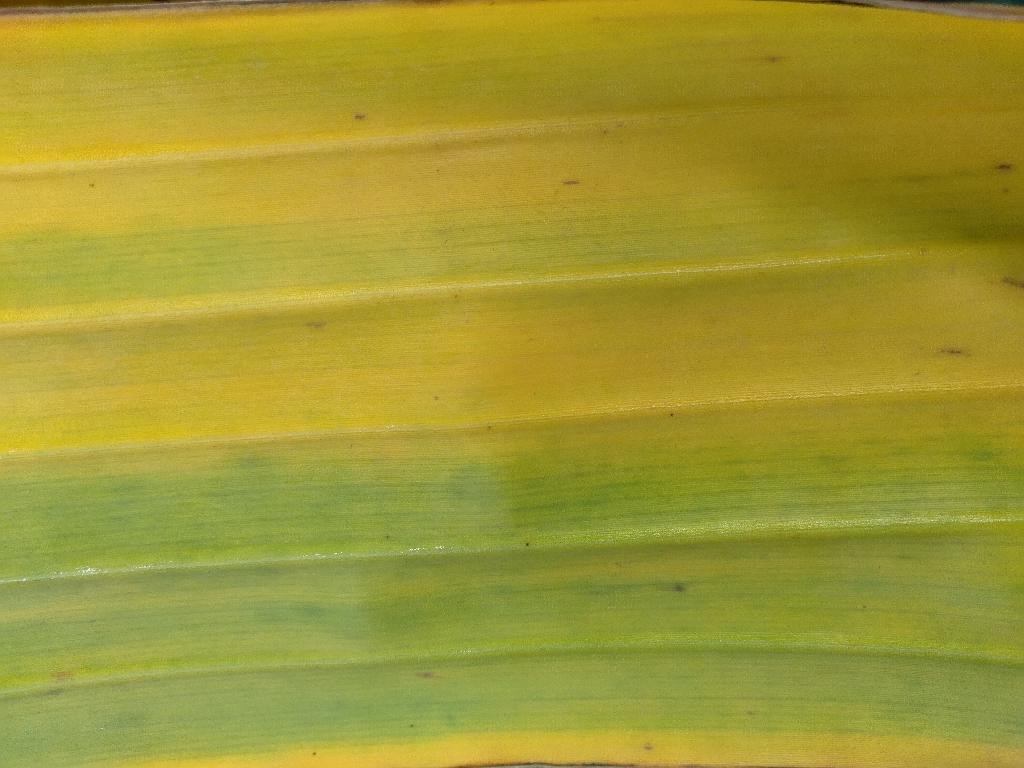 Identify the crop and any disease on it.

banana, fusarium wilt race 1
